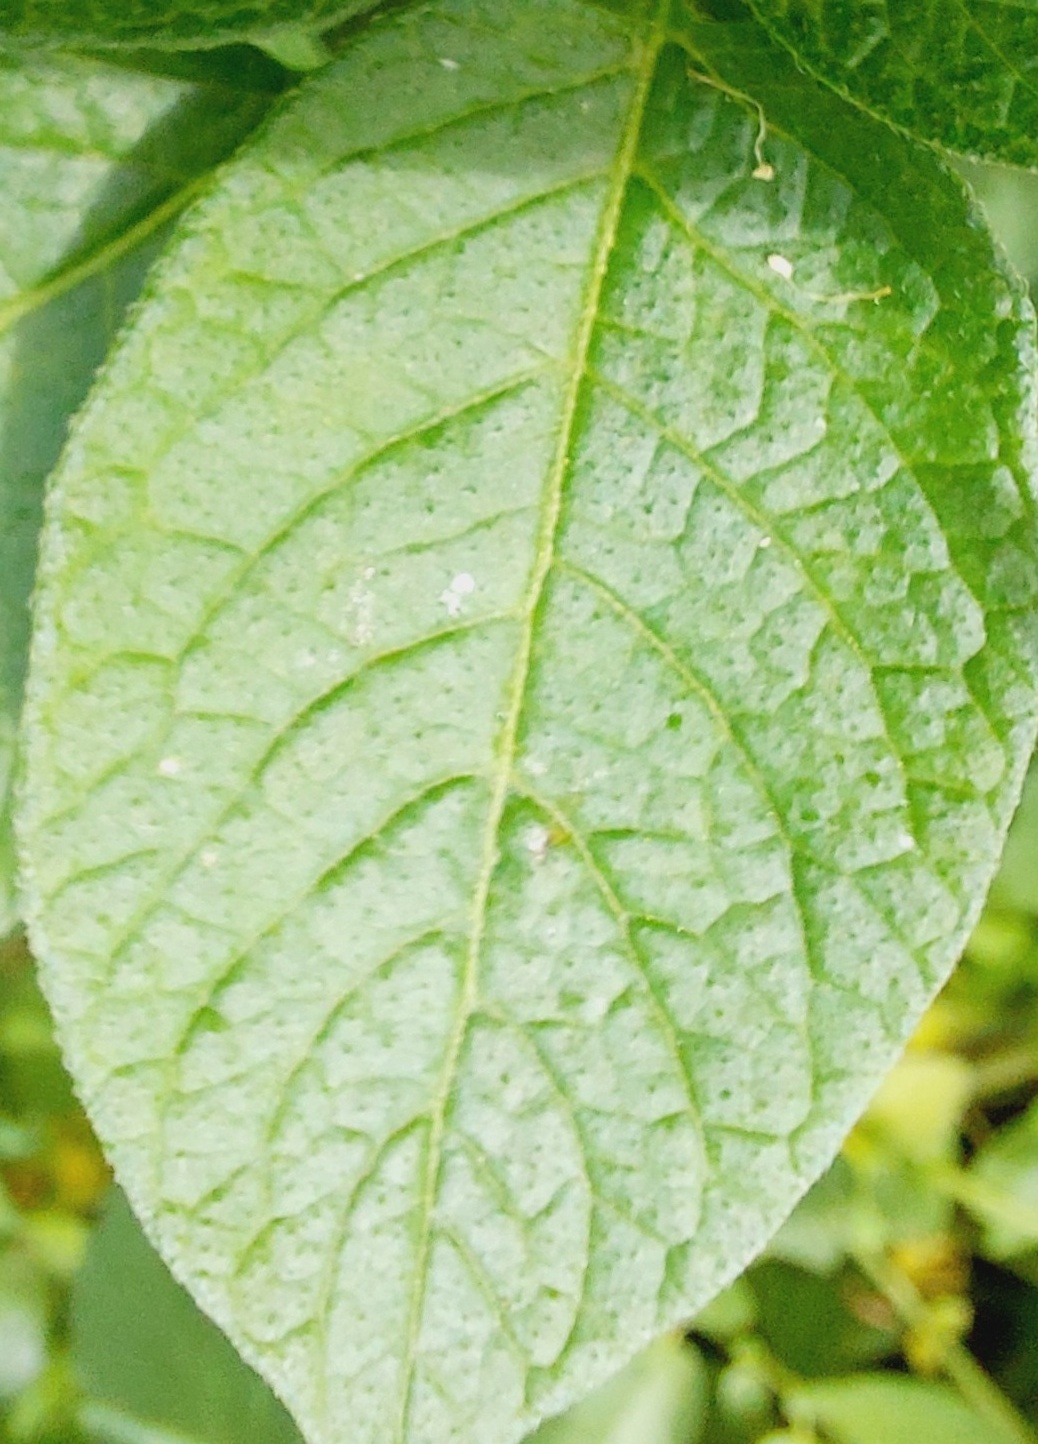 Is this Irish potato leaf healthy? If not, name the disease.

healthy
